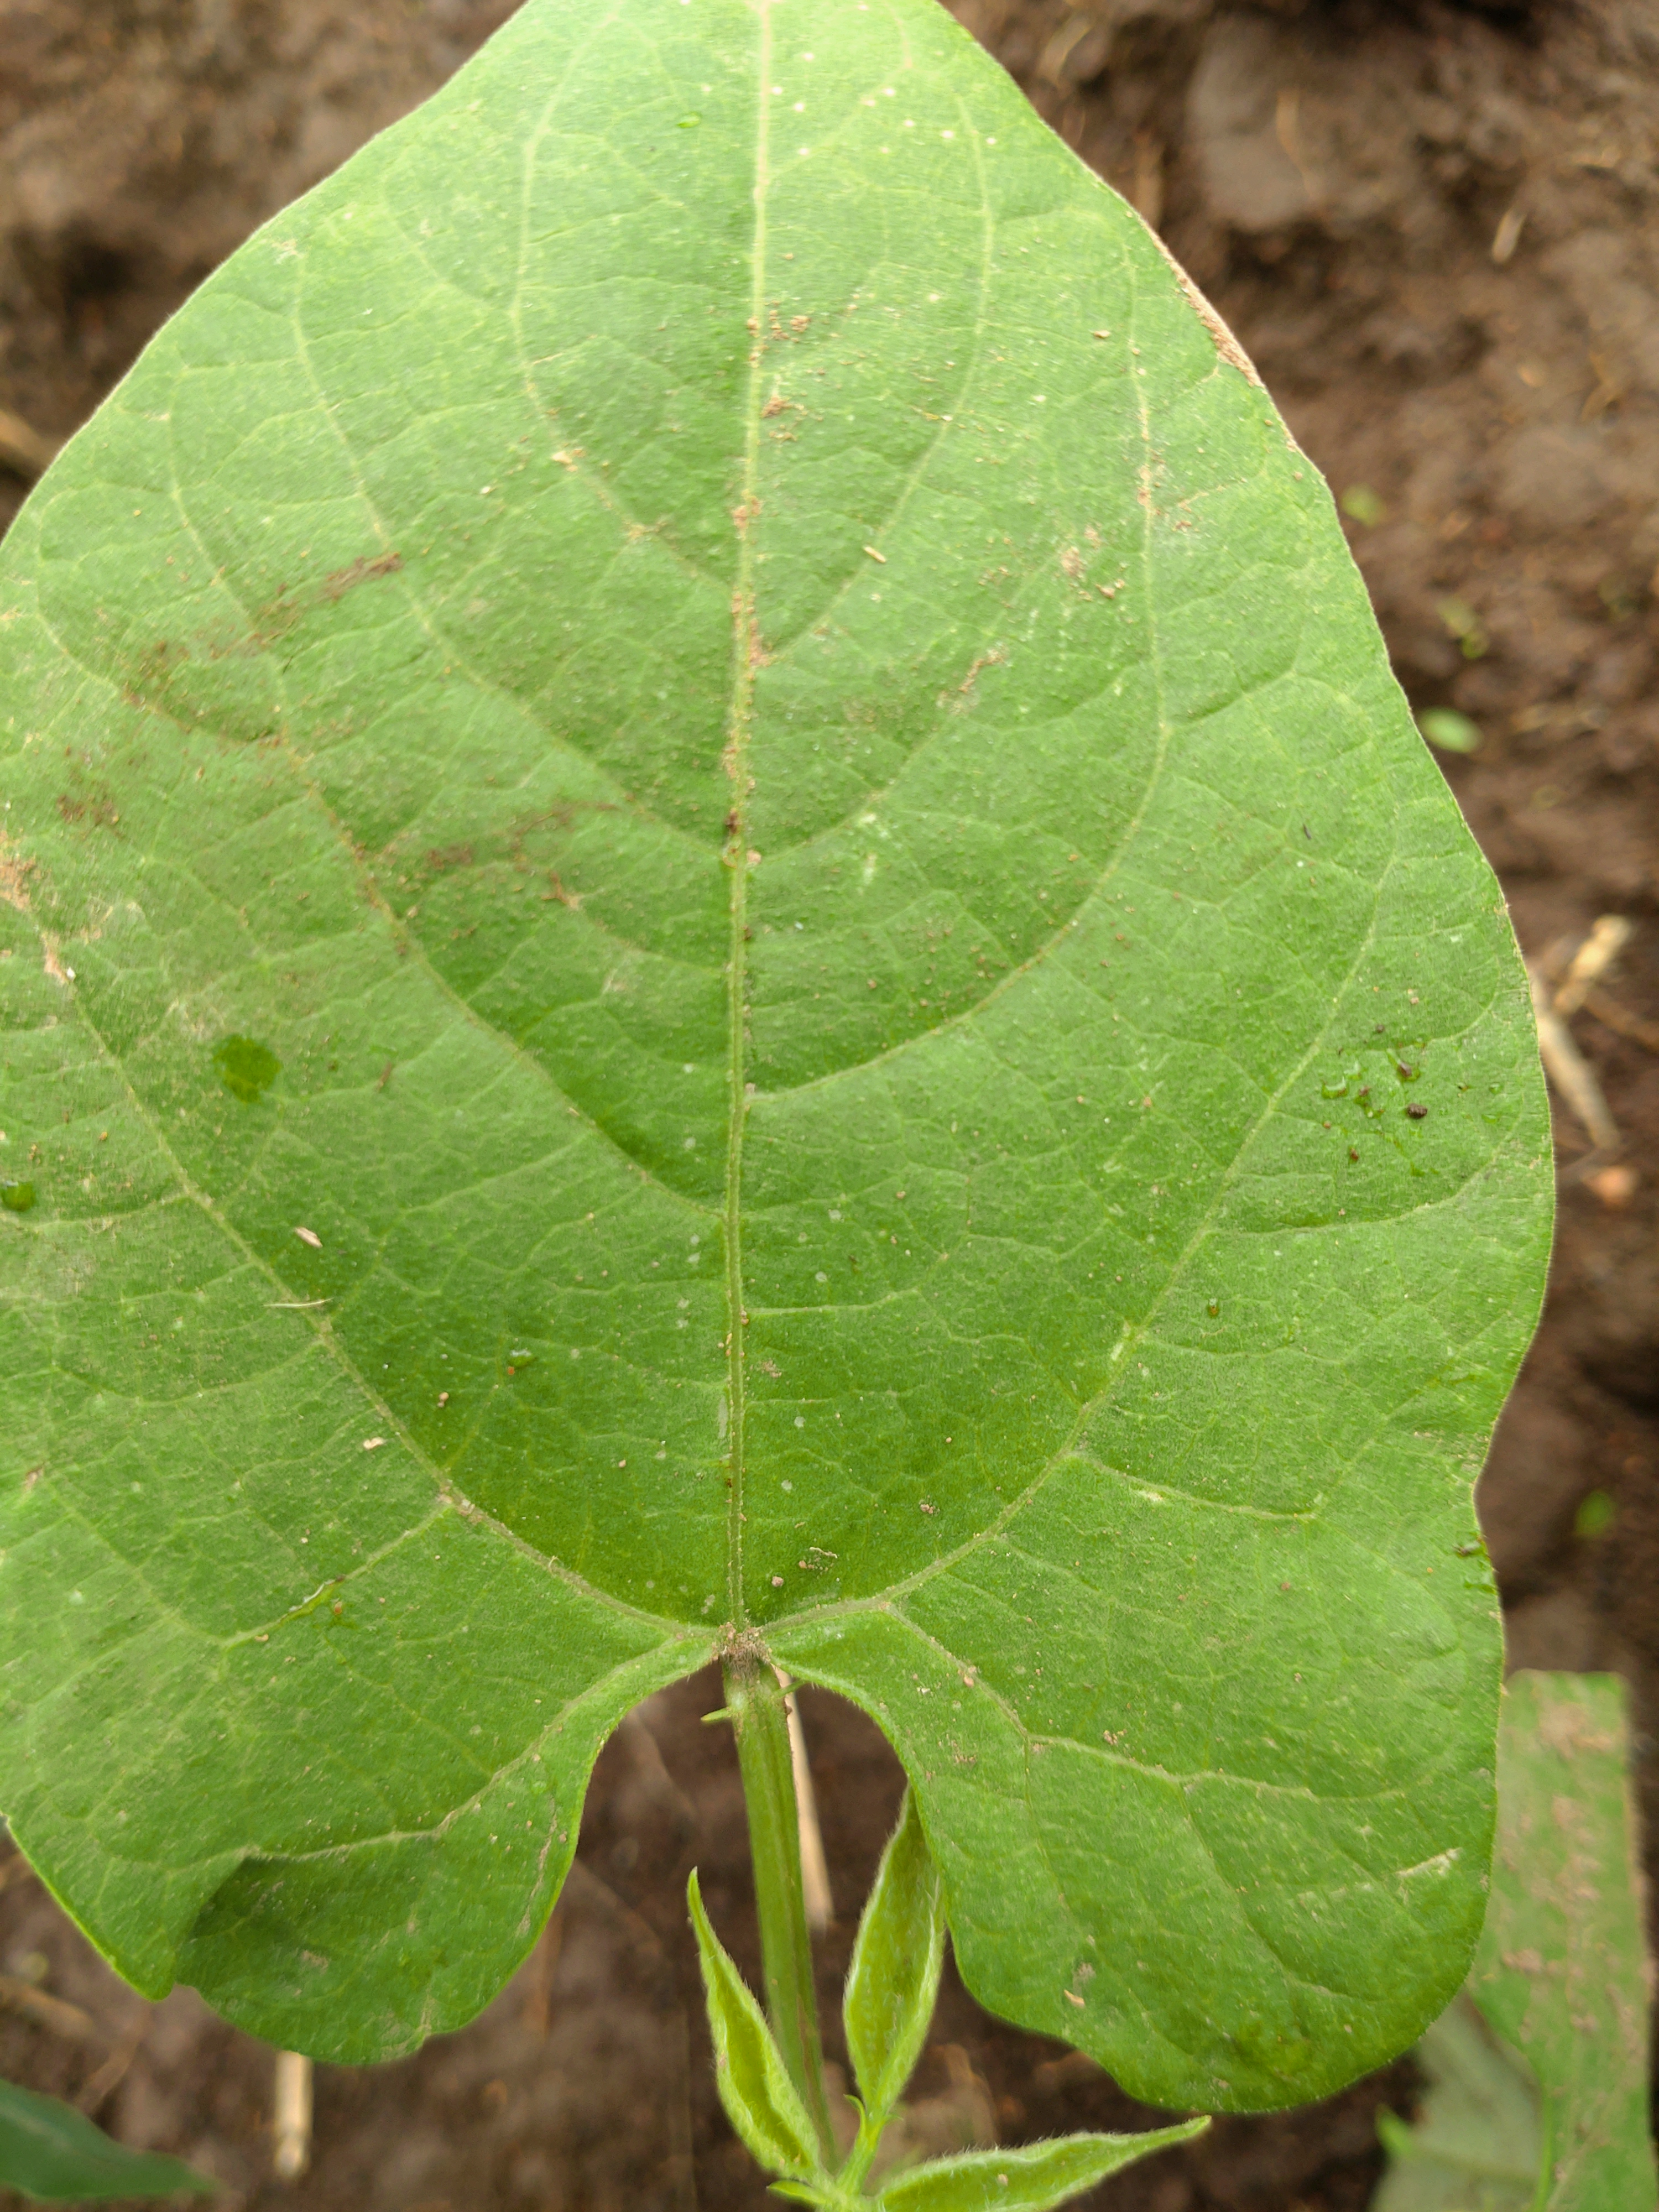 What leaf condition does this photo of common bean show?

healthy
